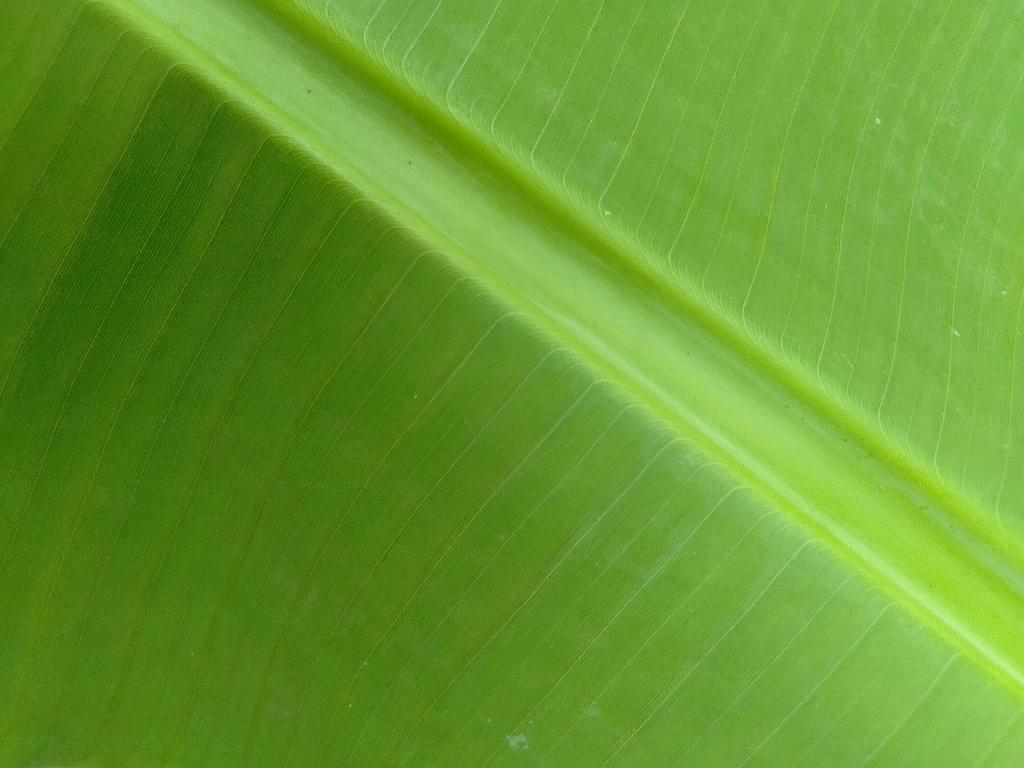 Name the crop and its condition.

banana, healthy
